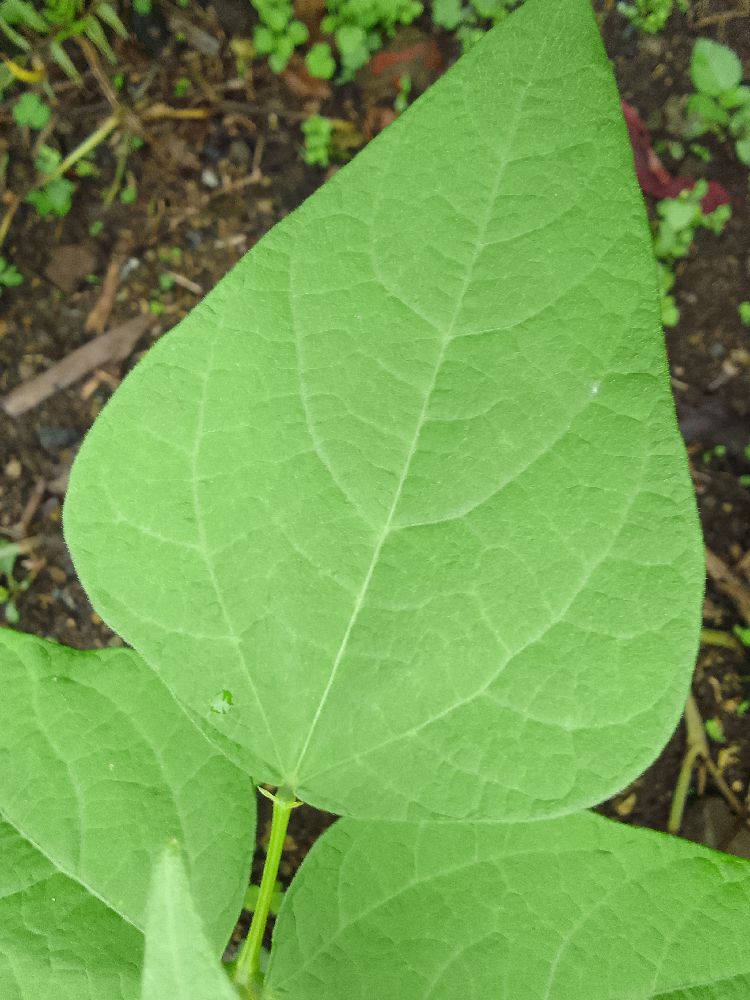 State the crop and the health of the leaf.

common bean, healthy
